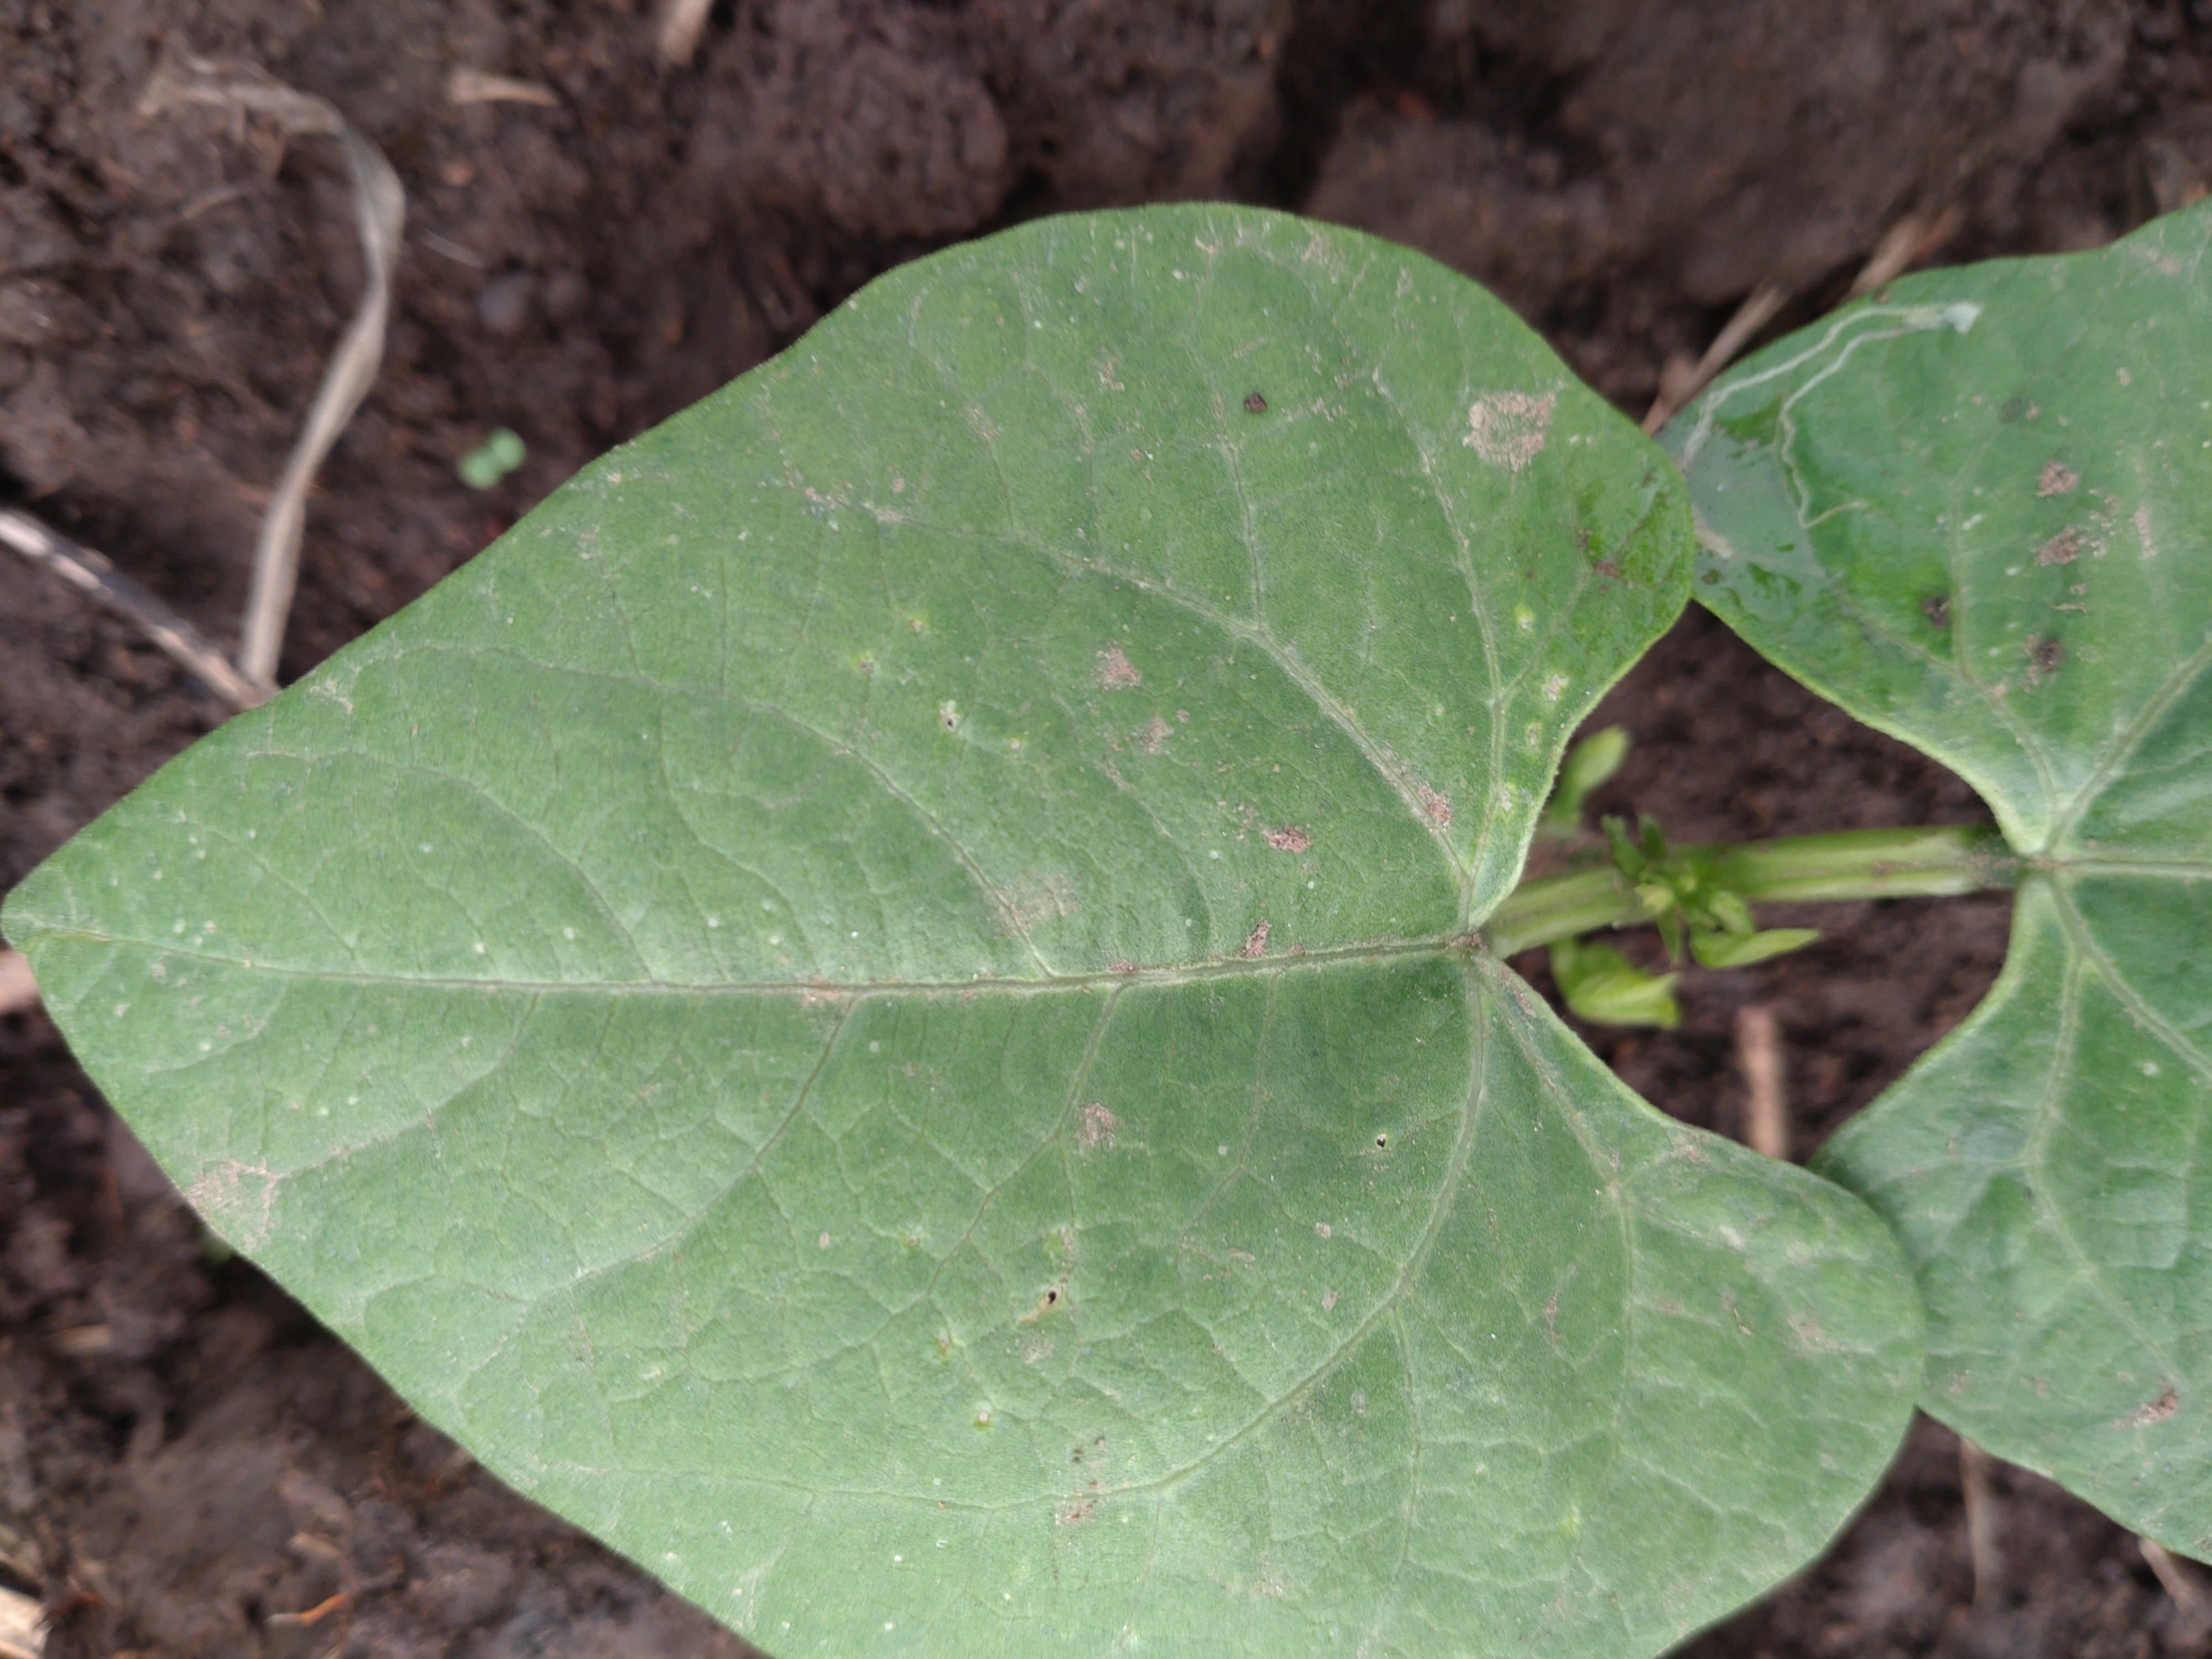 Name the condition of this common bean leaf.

healthy
